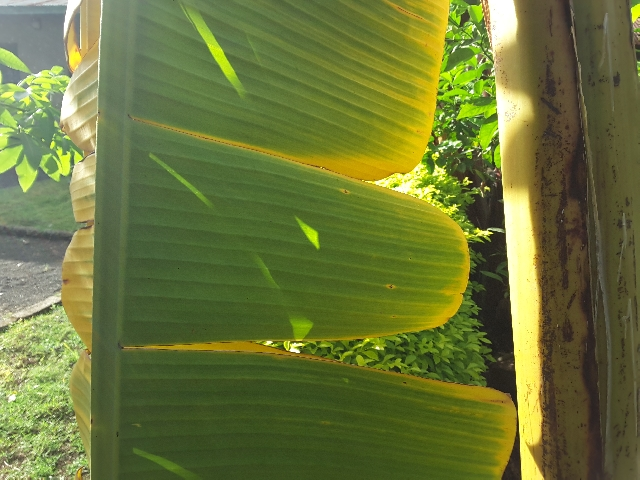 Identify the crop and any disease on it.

banana, fusarium wilt race 1
